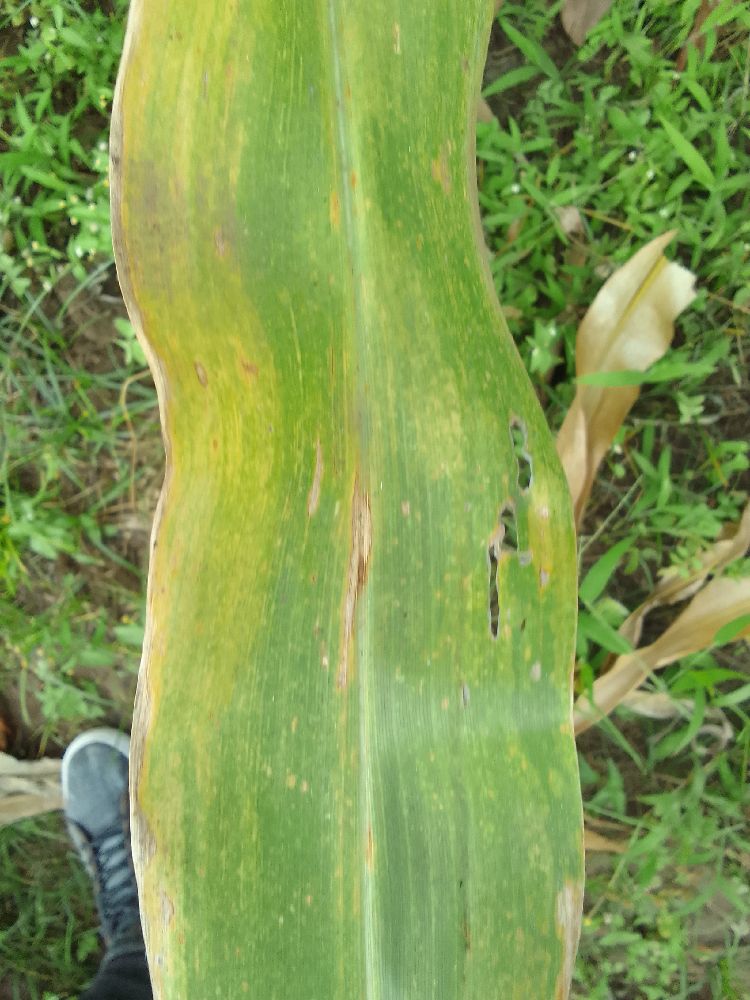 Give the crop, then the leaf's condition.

maize, maize lethal necrosis
